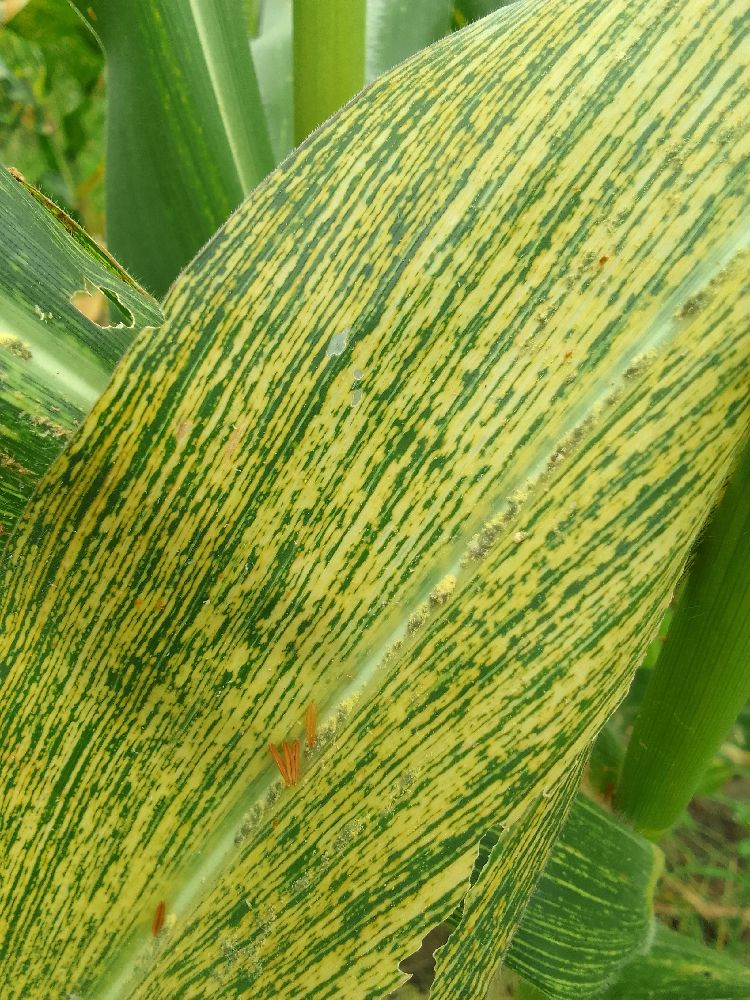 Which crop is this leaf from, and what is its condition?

maize, maize streak virus
